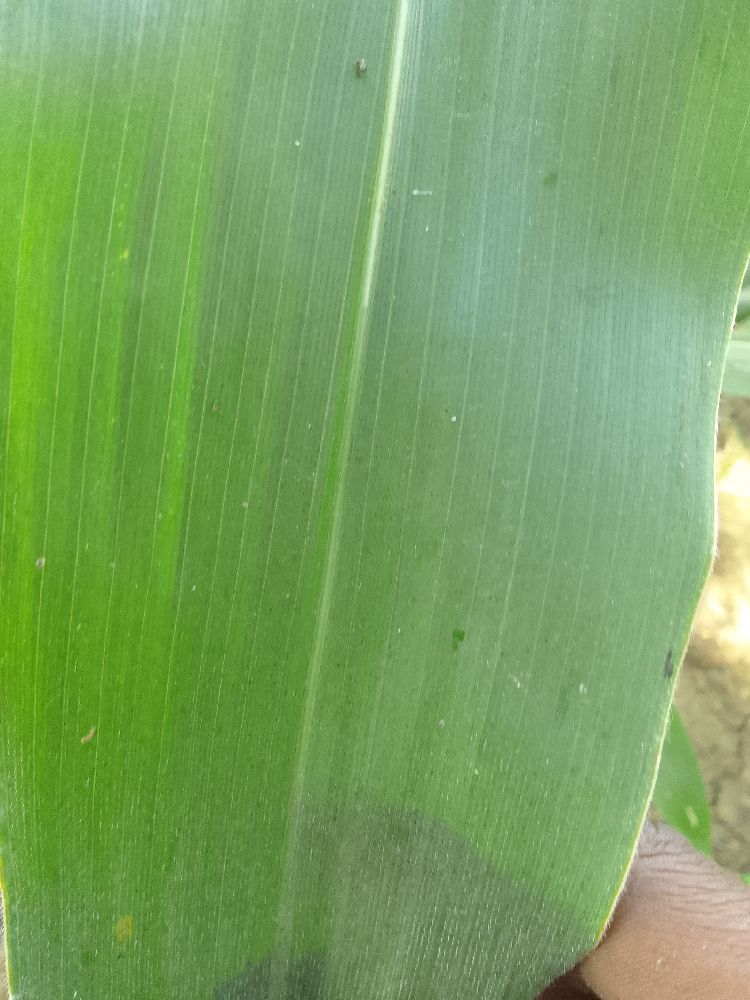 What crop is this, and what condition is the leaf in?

maize, healthy
